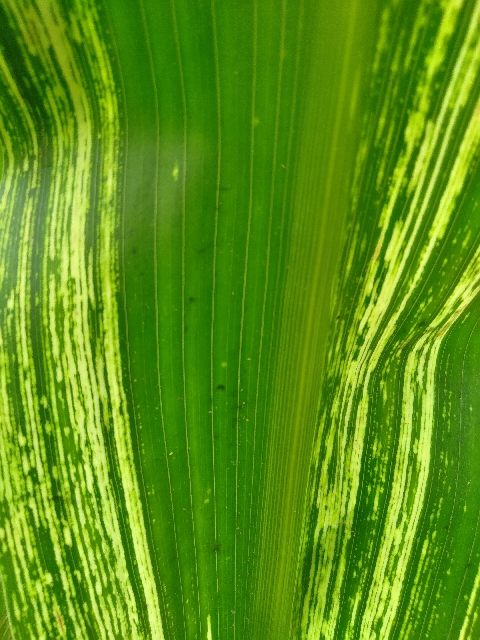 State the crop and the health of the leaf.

maize, maize streak virus
